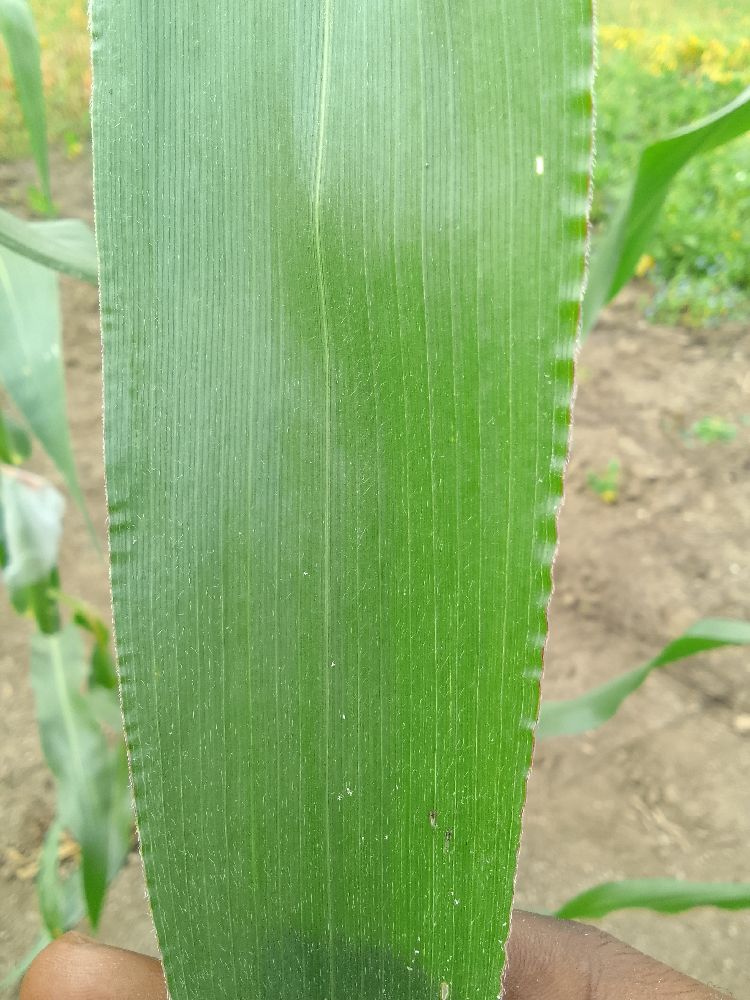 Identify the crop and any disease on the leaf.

maize, healthy
